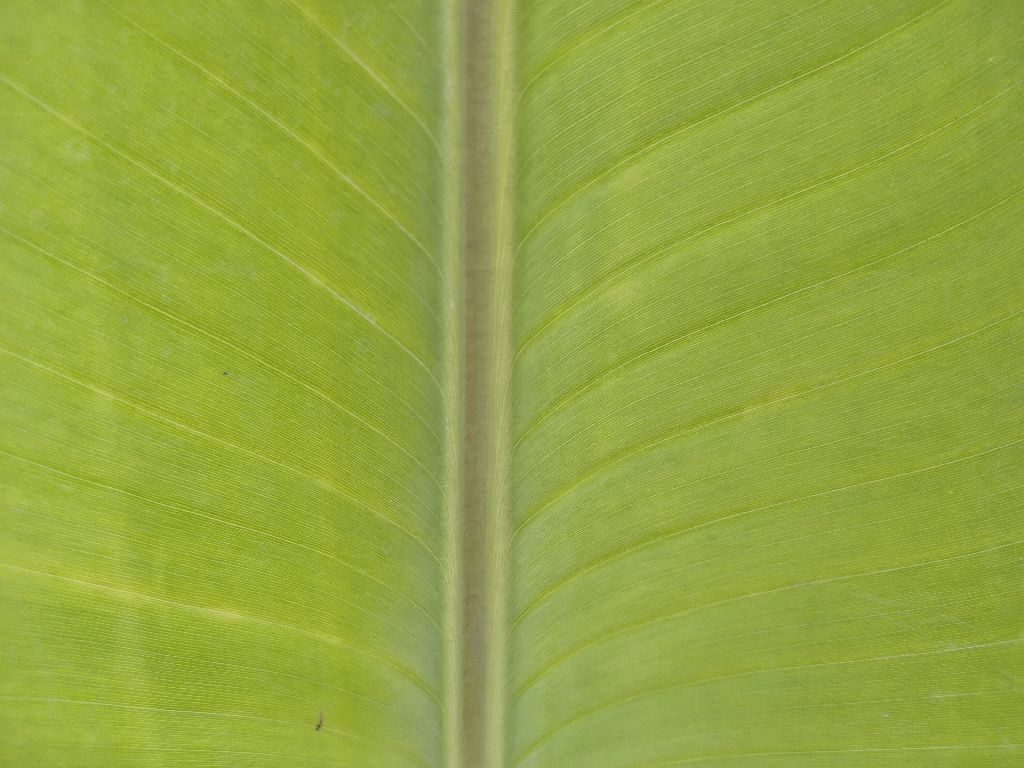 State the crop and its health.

banana, healthy
